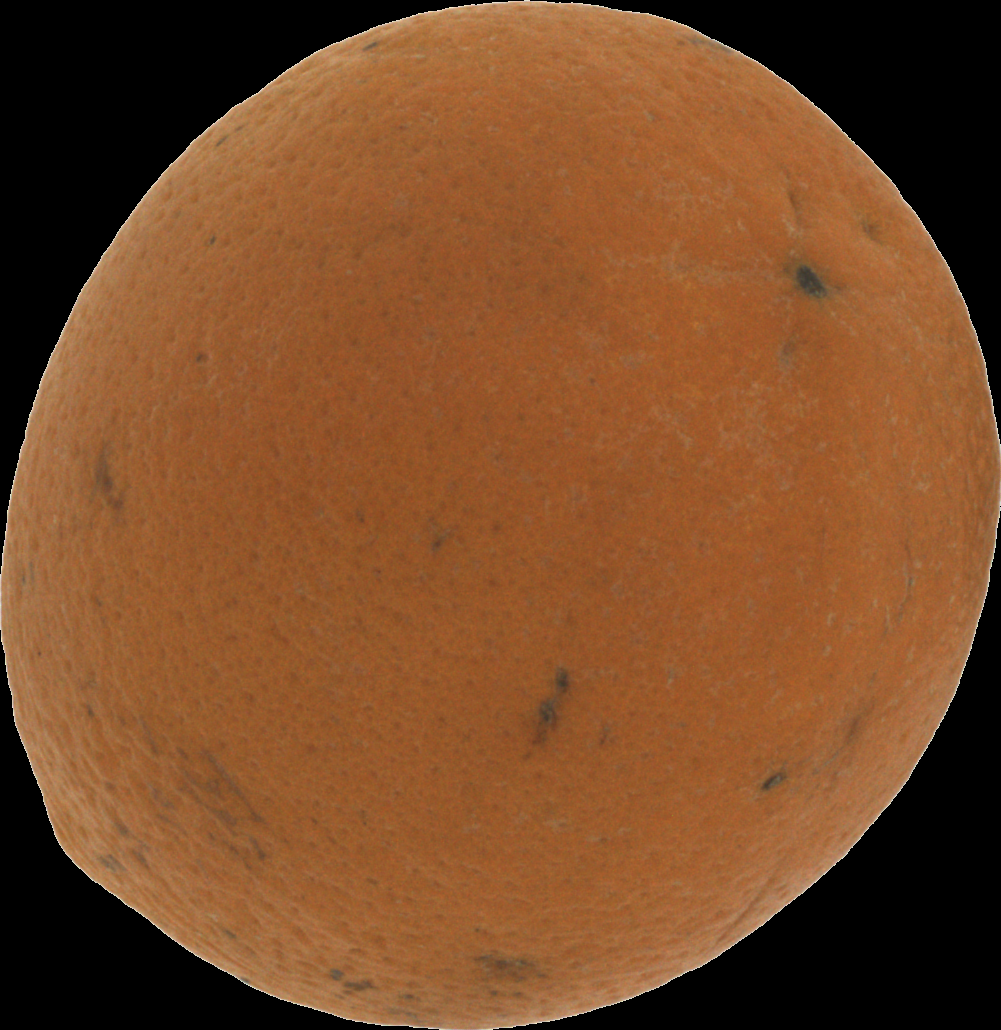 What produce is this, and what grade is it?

orange, bad
